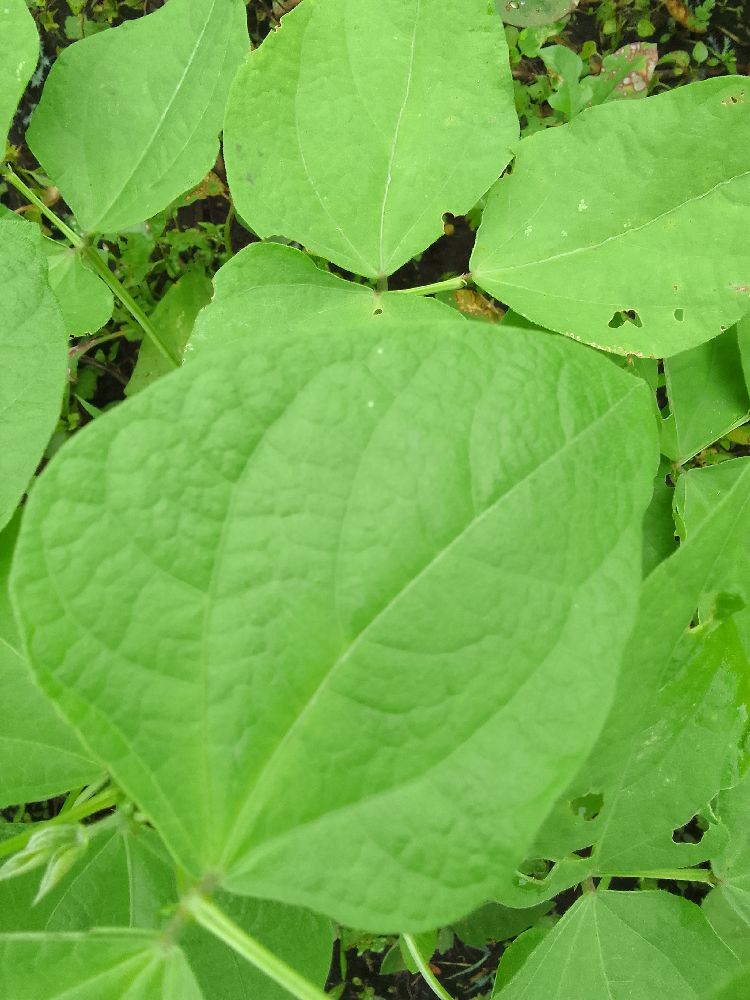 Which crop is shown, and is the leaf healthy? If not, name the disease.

common bean, healthy
